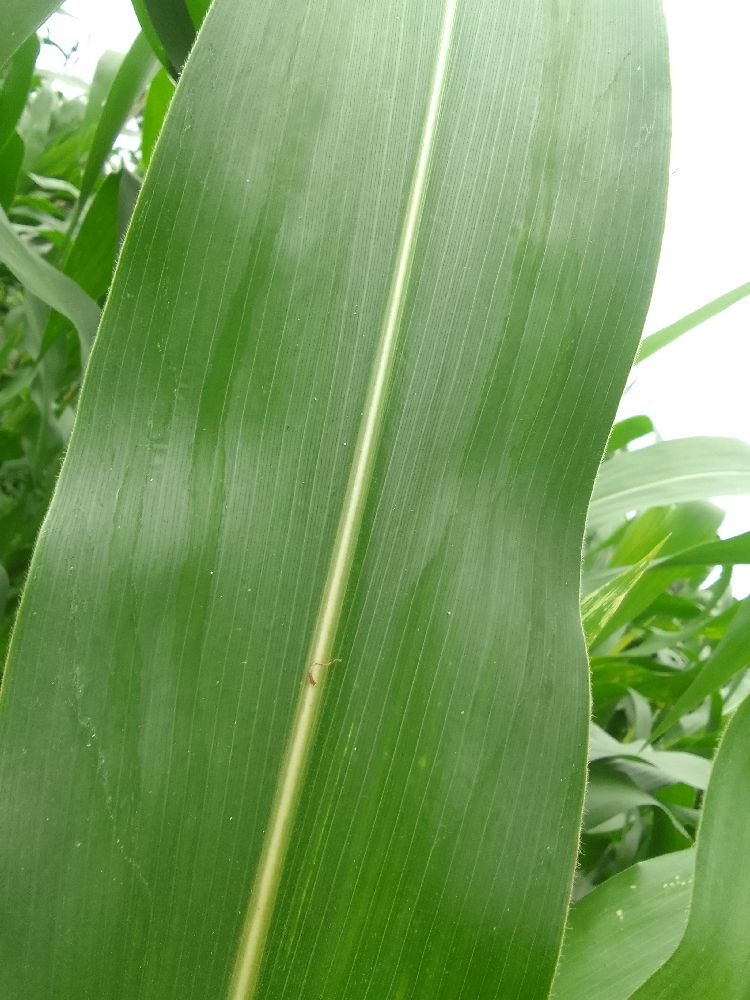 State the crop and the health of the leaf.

maize, healthy
